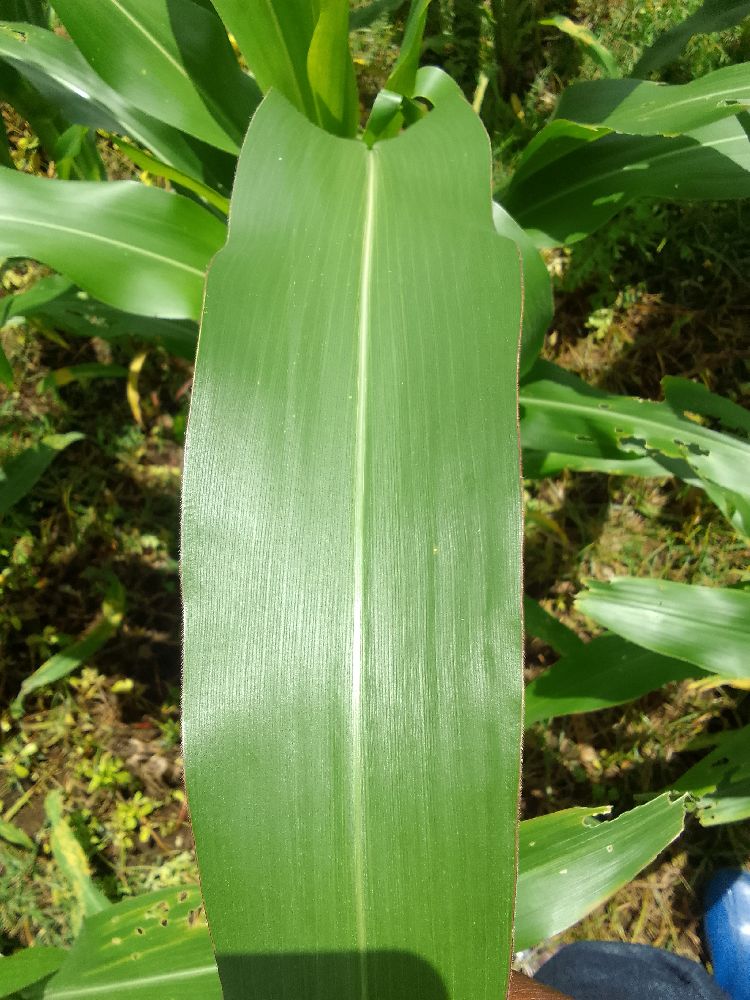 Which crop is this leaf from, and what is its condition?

maize, healthy
